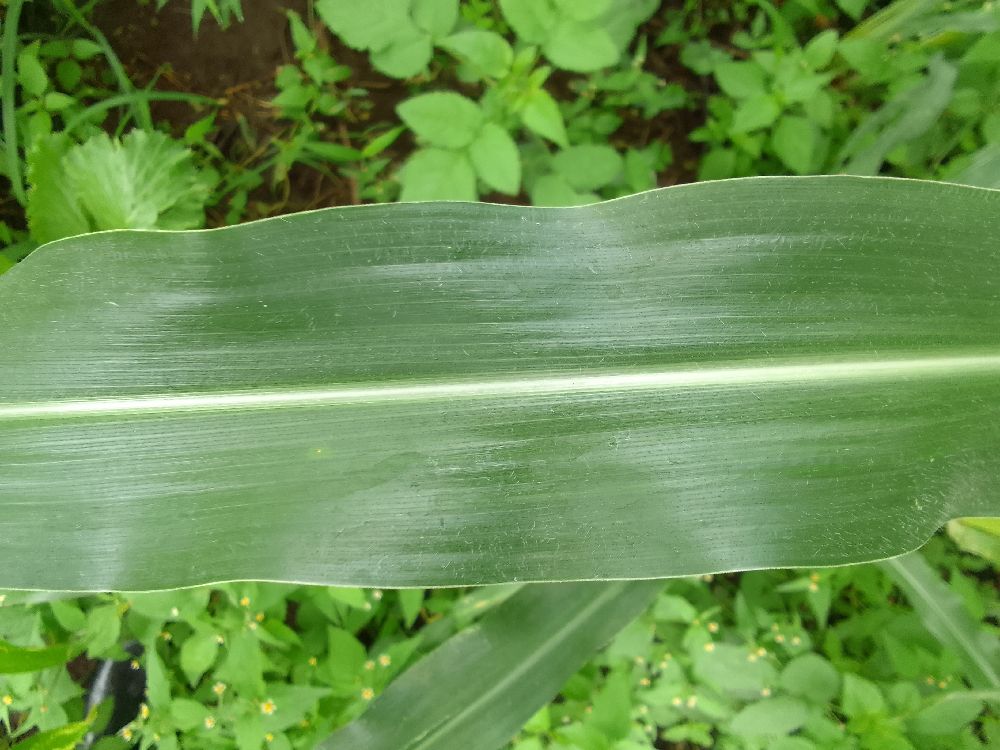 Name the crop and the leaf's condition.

maize, healthy
